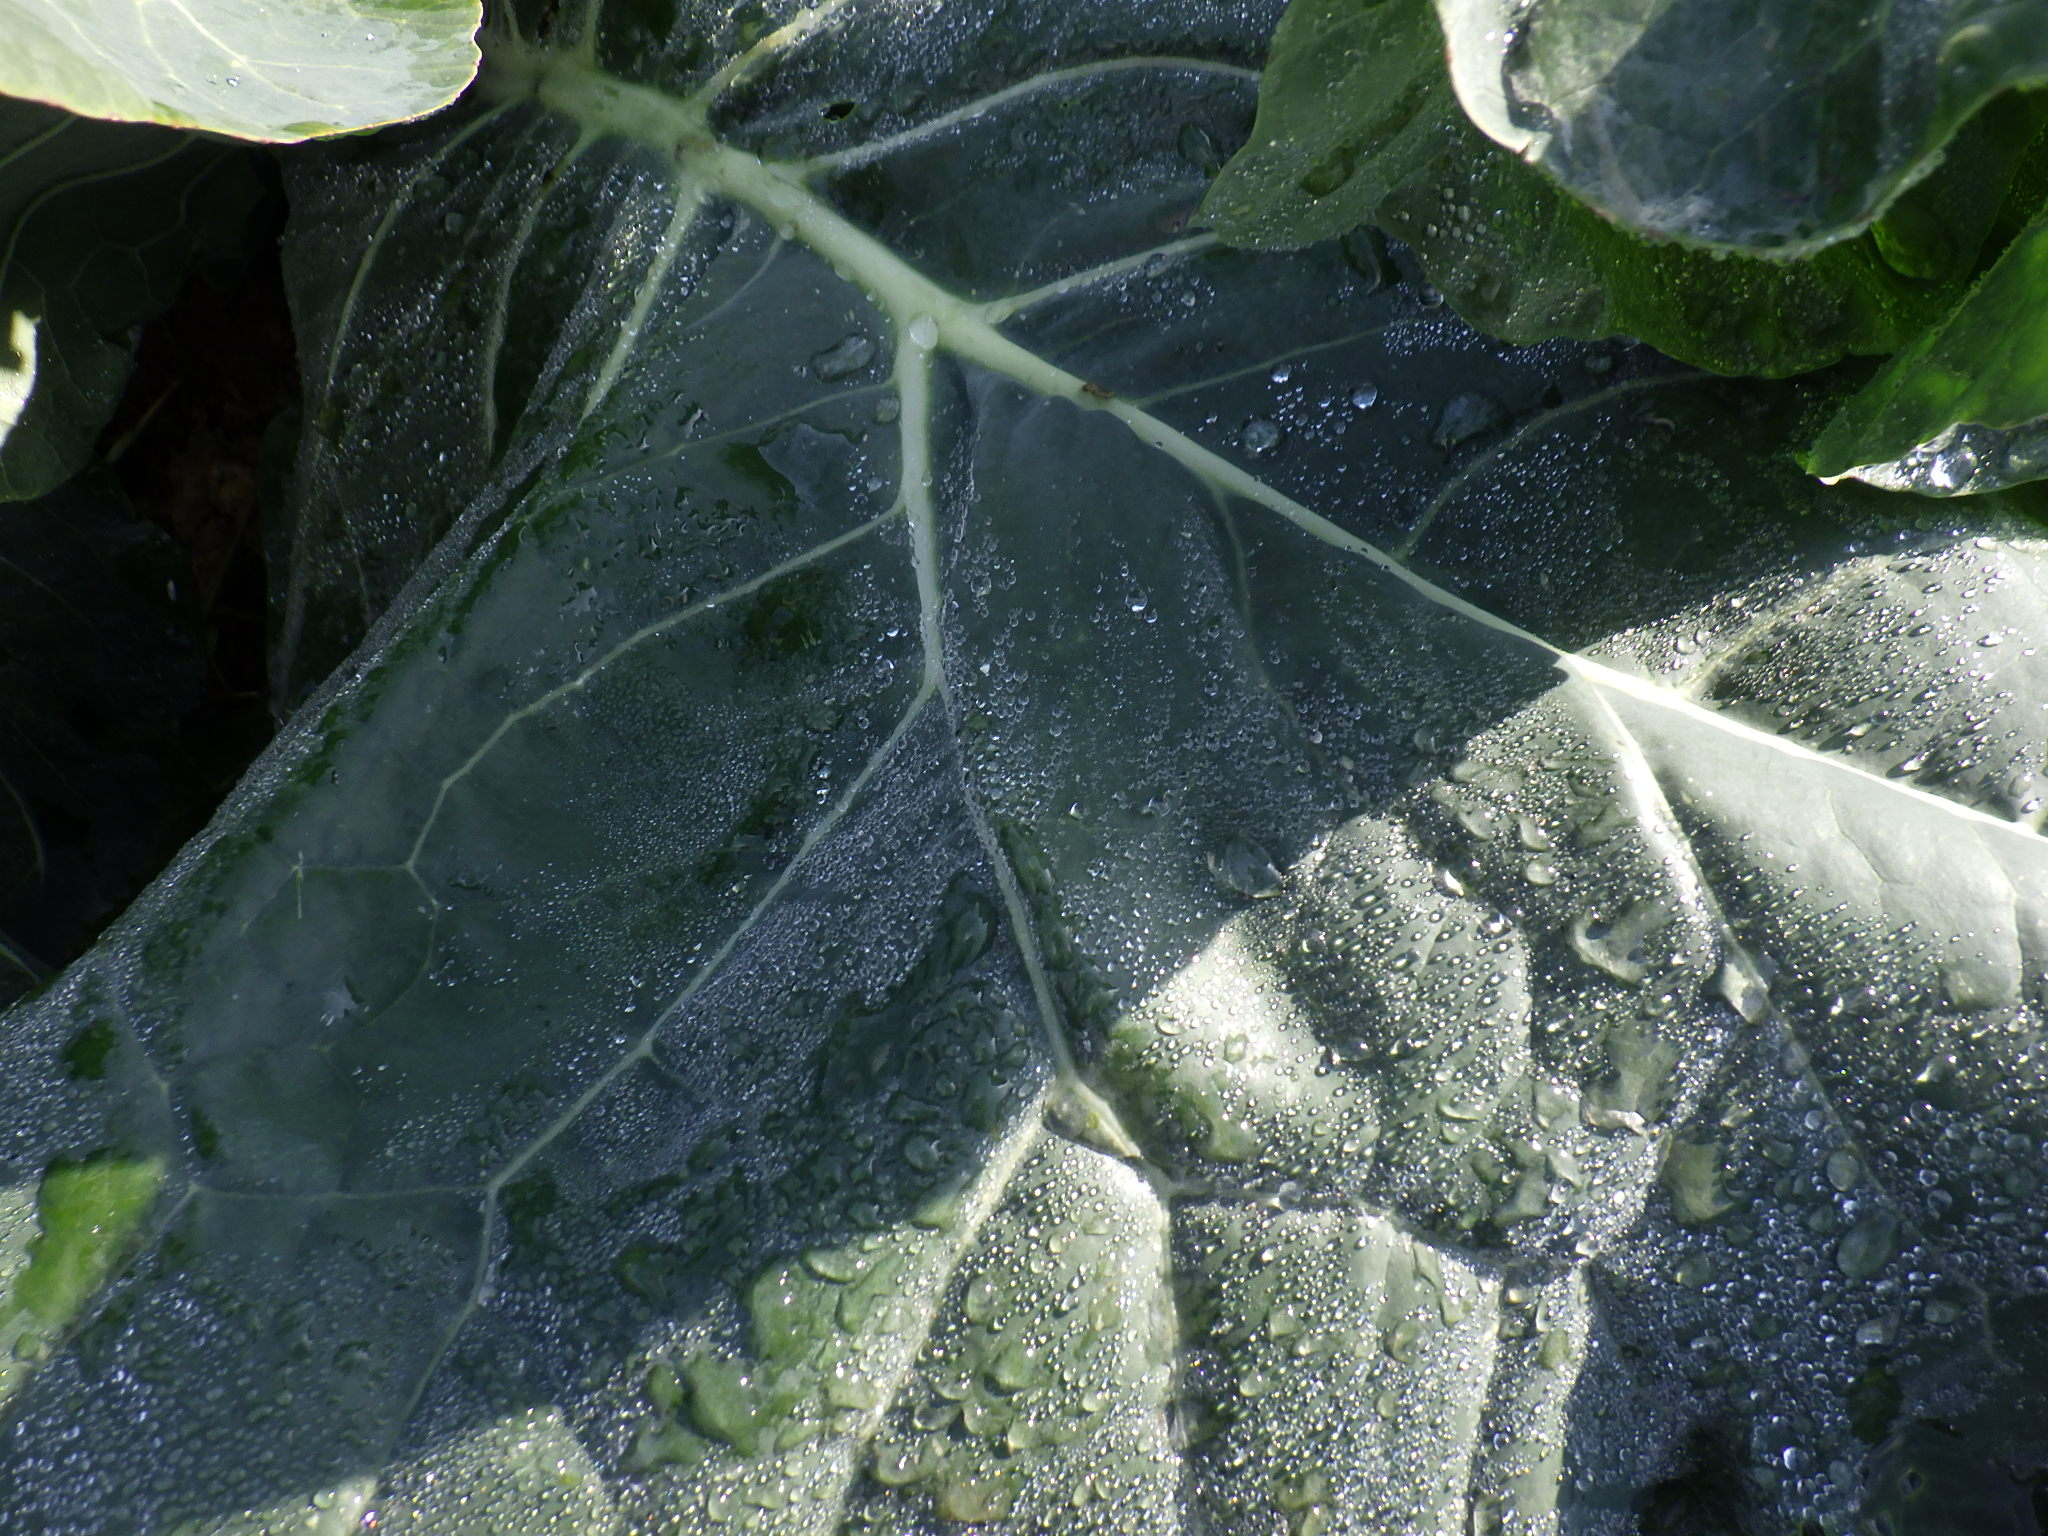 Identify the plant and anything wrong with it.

broccoli, healthy
